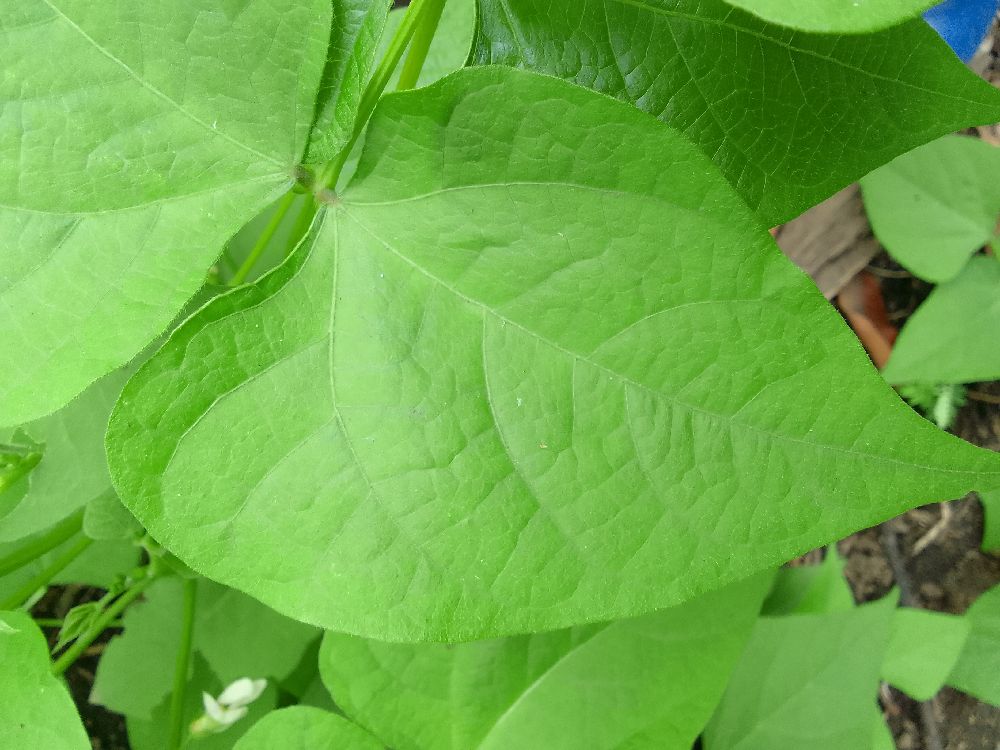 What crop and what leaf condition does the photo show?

common bean, healthy
